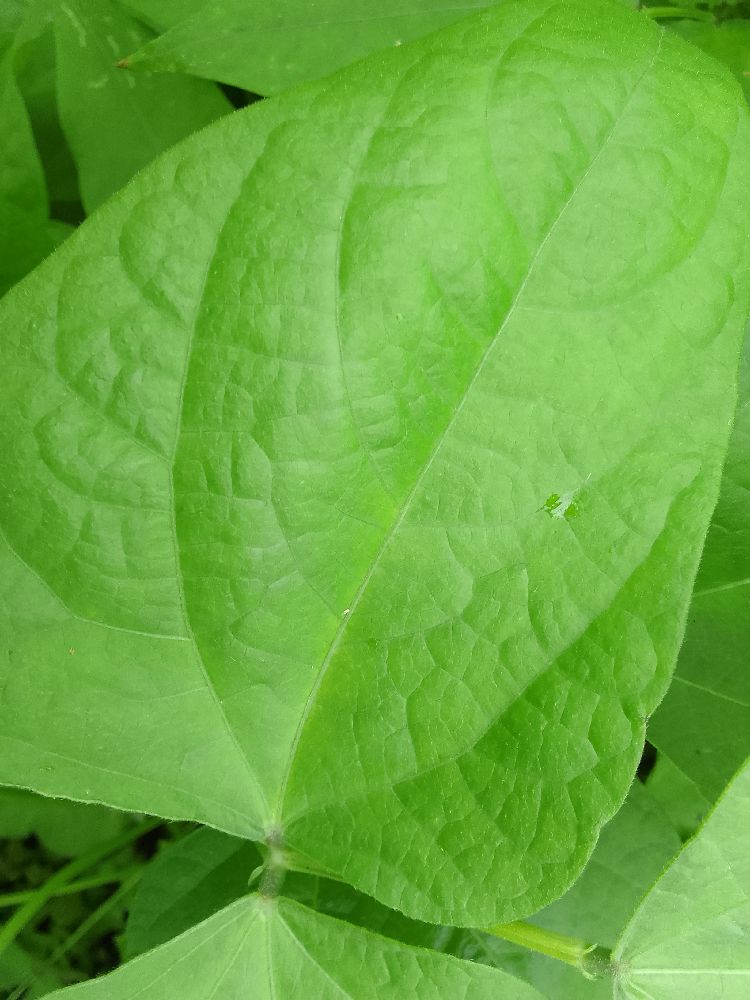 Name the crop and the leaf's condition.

maize, healthy
